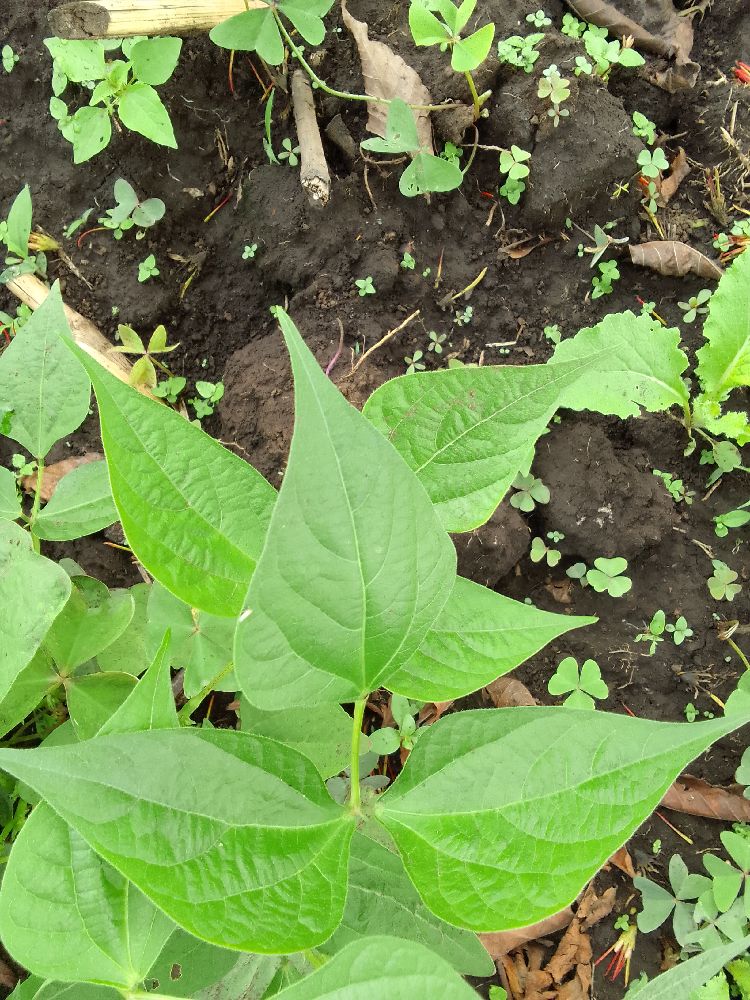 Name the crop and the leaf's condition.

common bean, healthy
